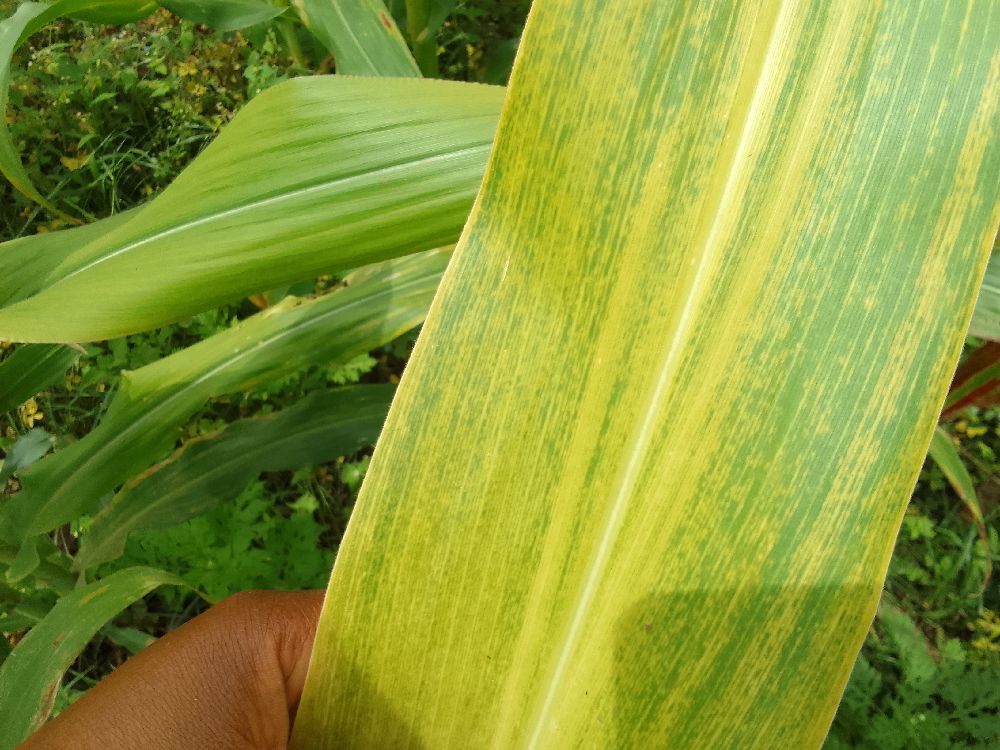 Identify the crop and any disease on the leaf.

maize, maize lethal necrosis
